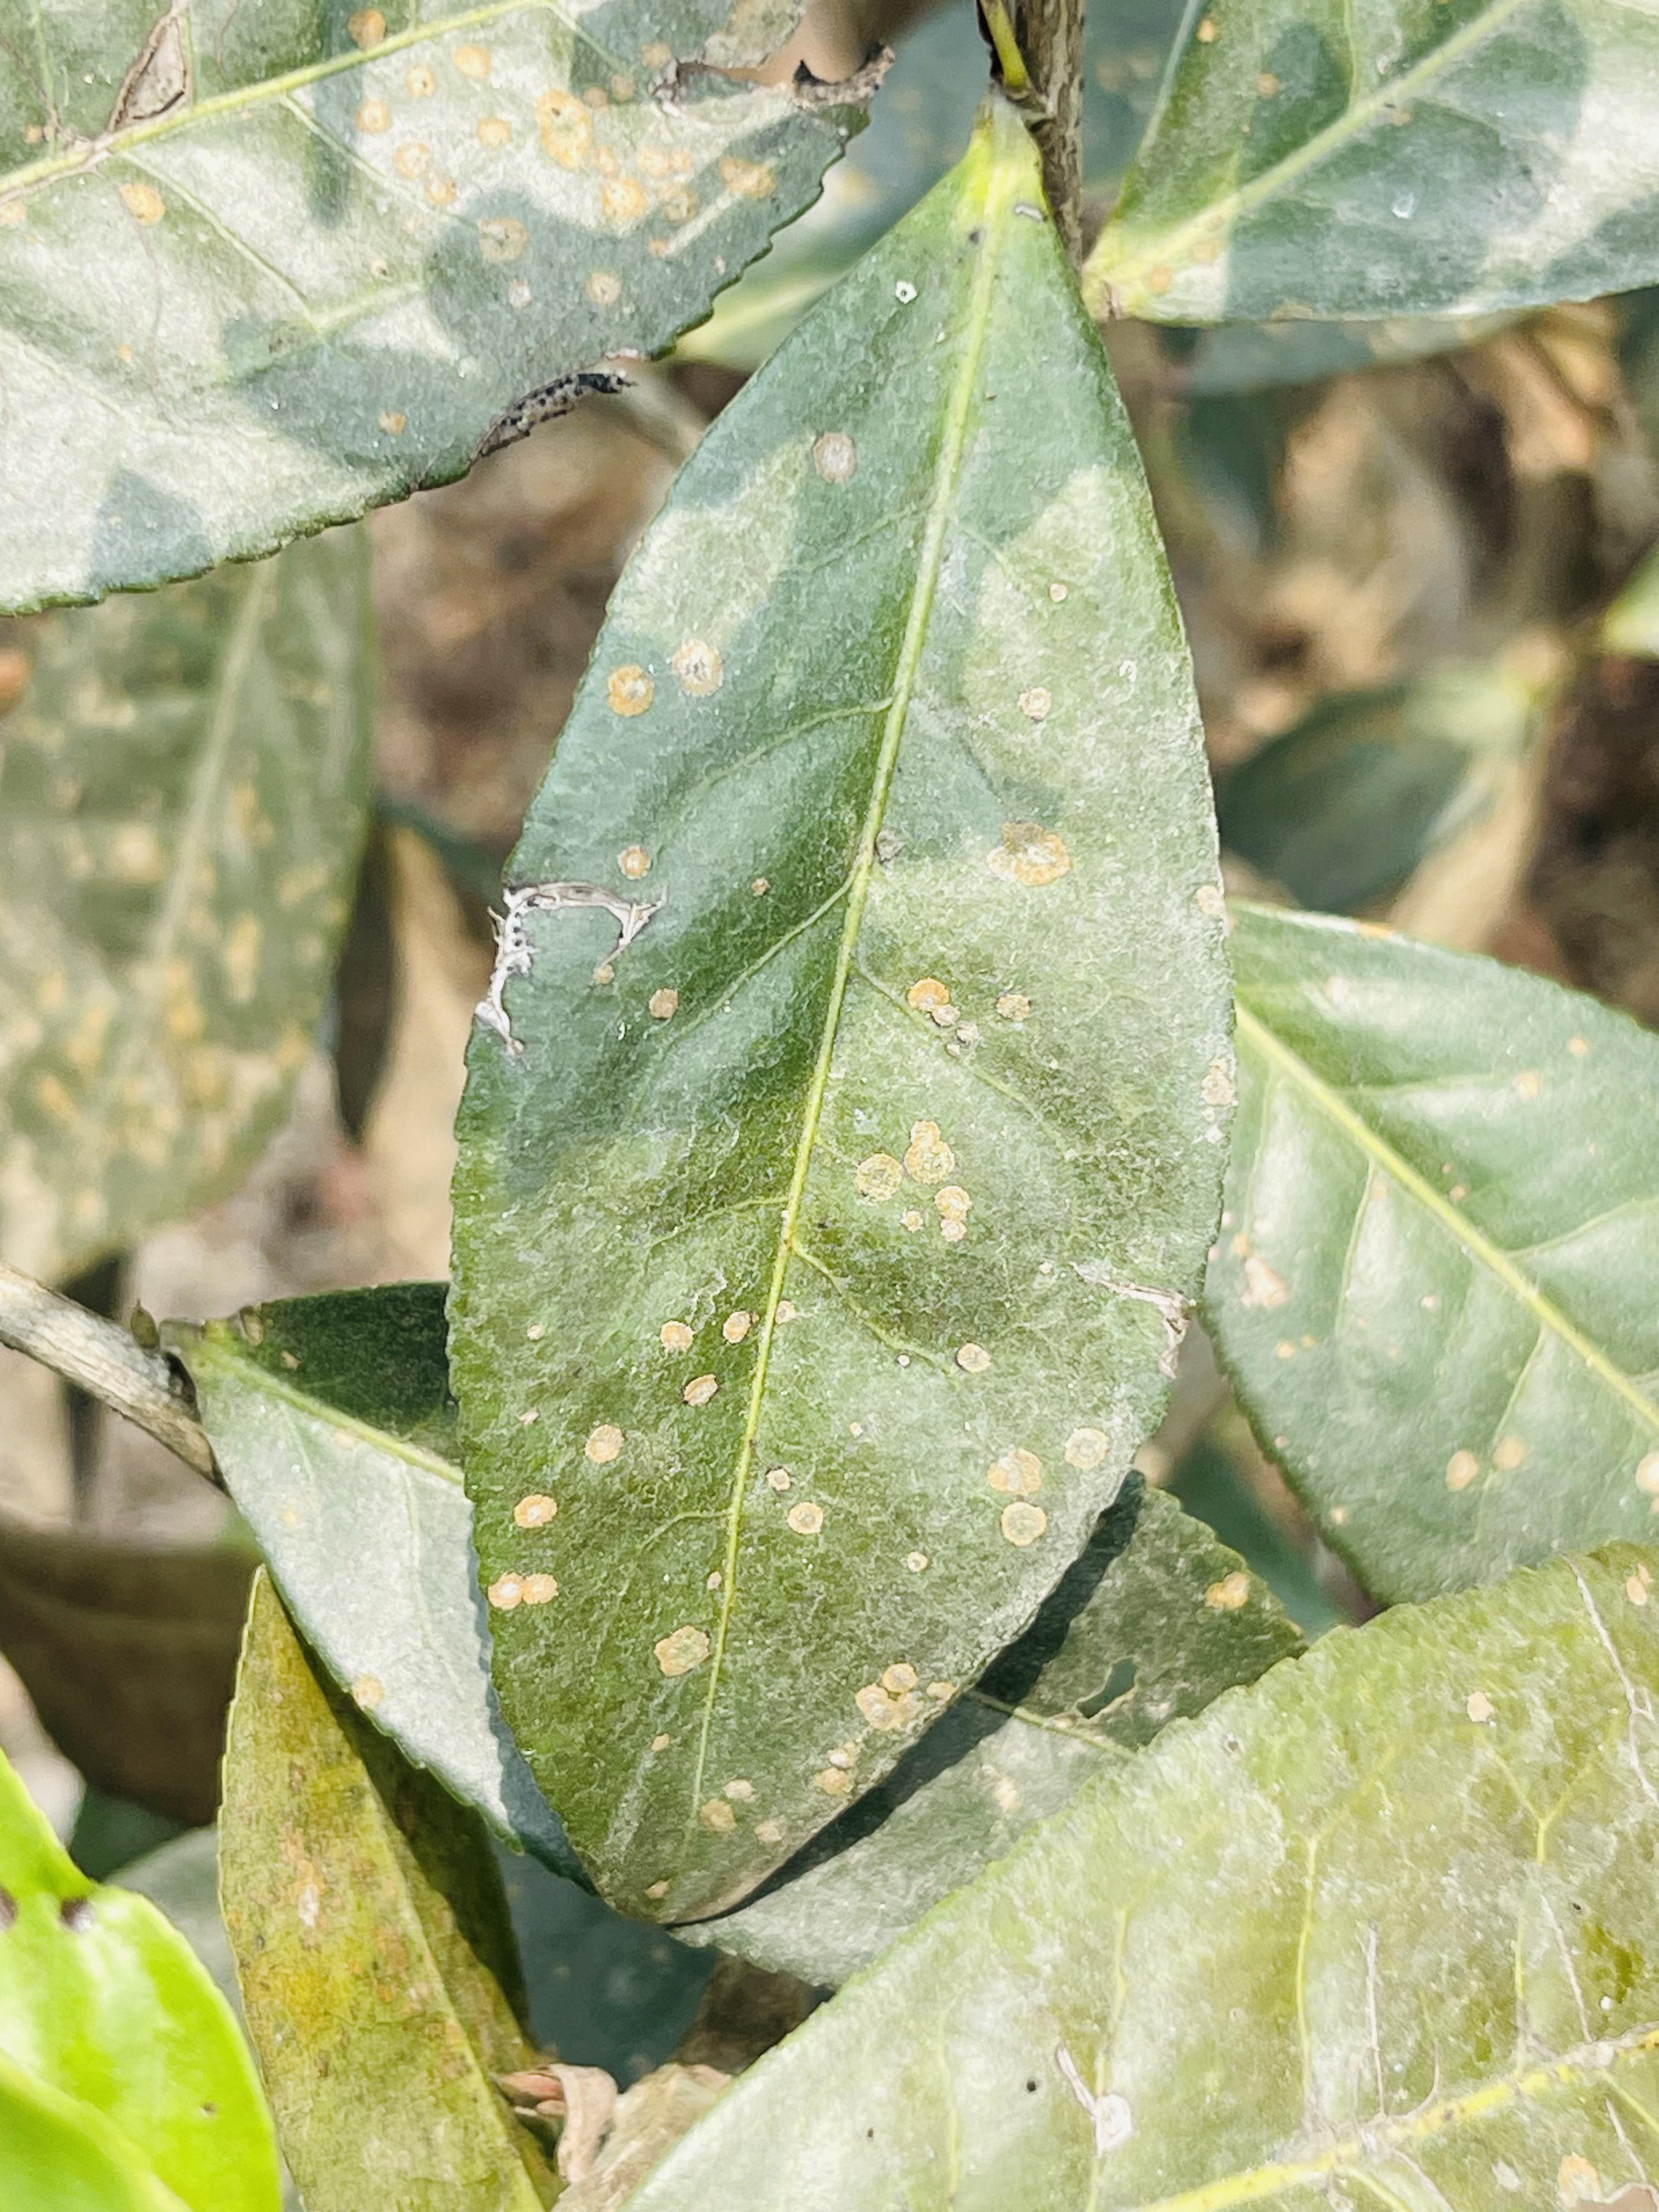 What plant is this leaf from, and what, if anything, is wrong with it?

tea, red rust
